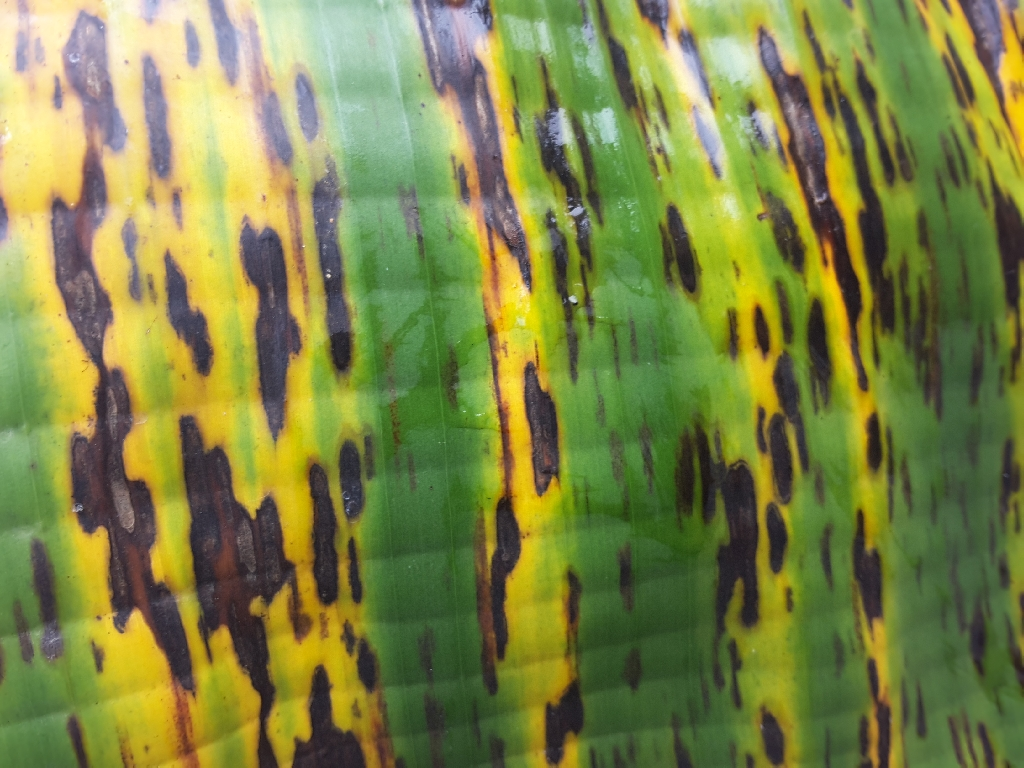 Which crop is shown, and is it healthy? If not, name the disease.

banana, black sigatoka
